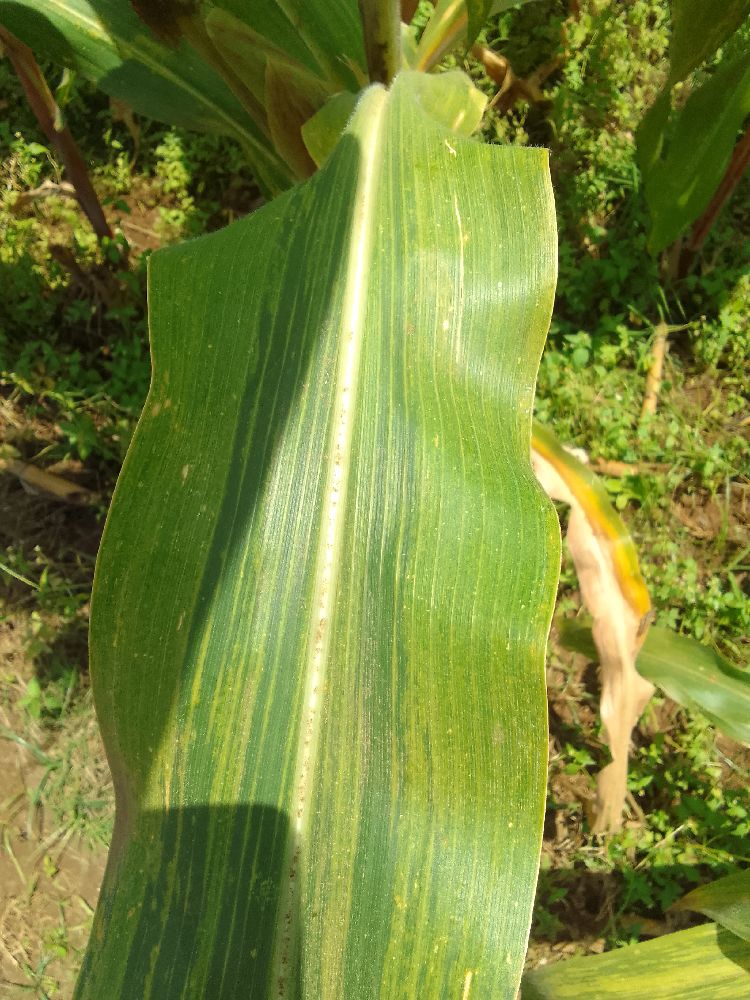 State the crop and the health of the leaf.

maize, maize lethal necrosis
